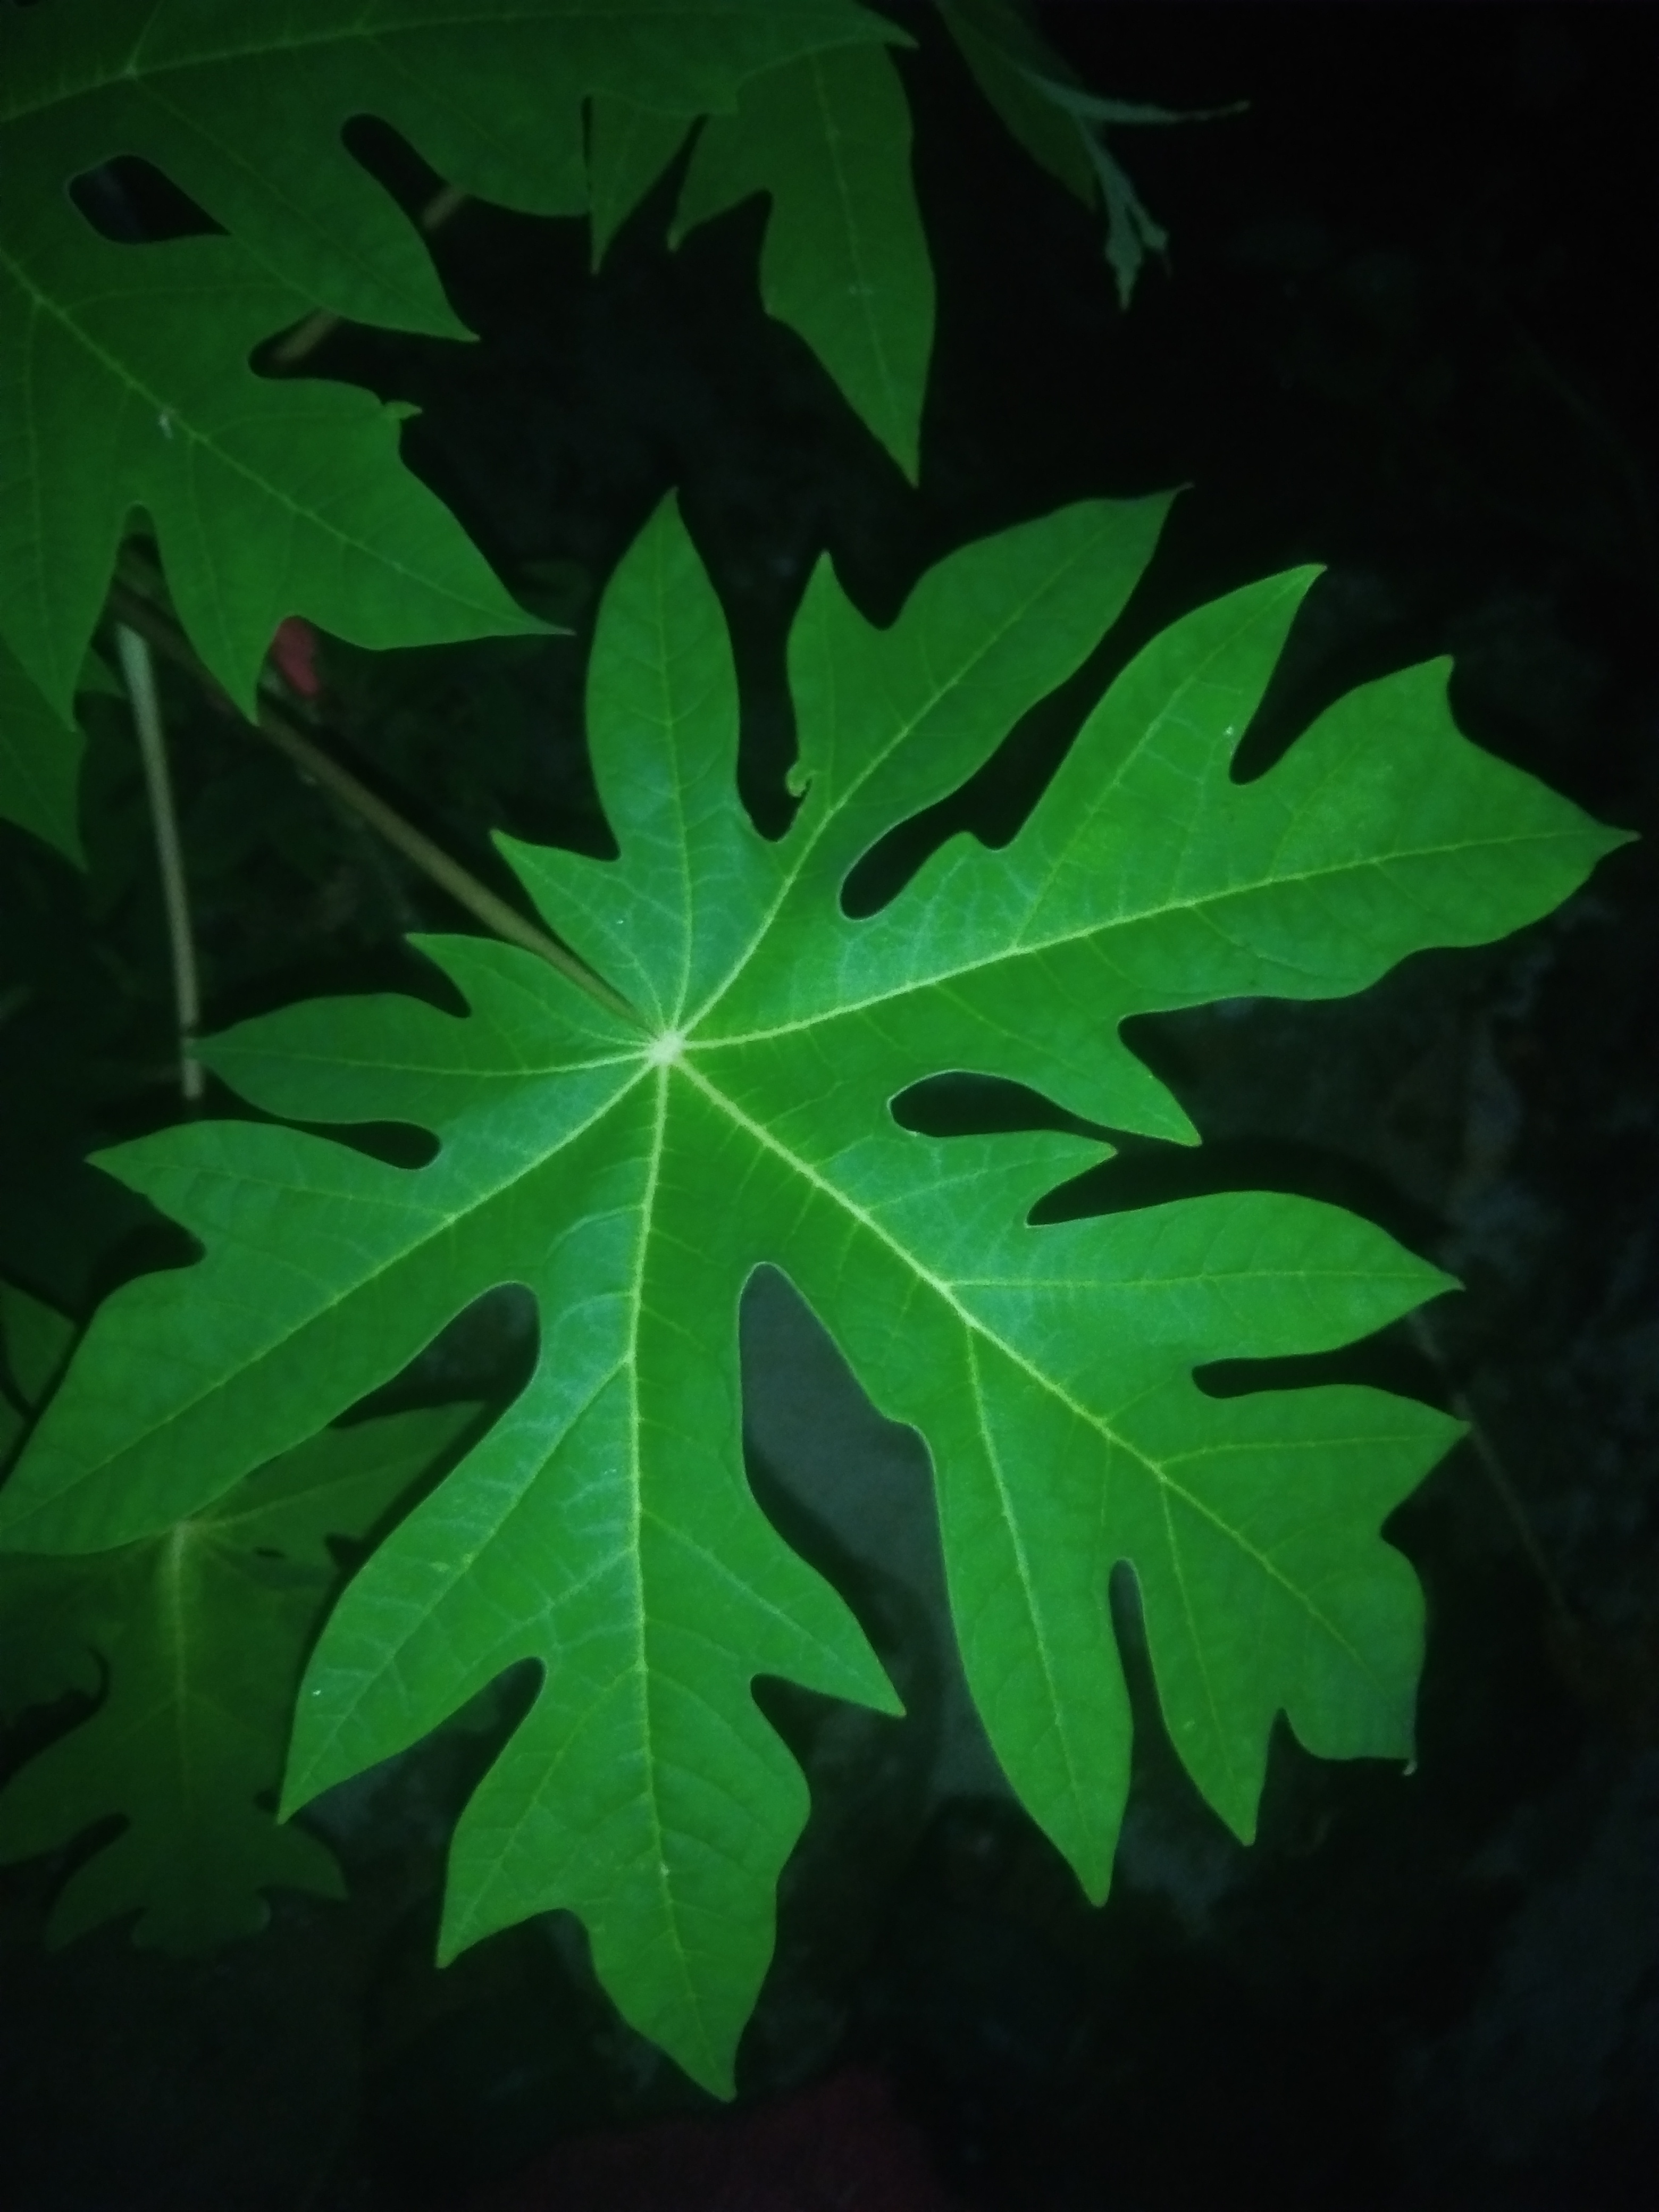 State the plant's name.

papaya
